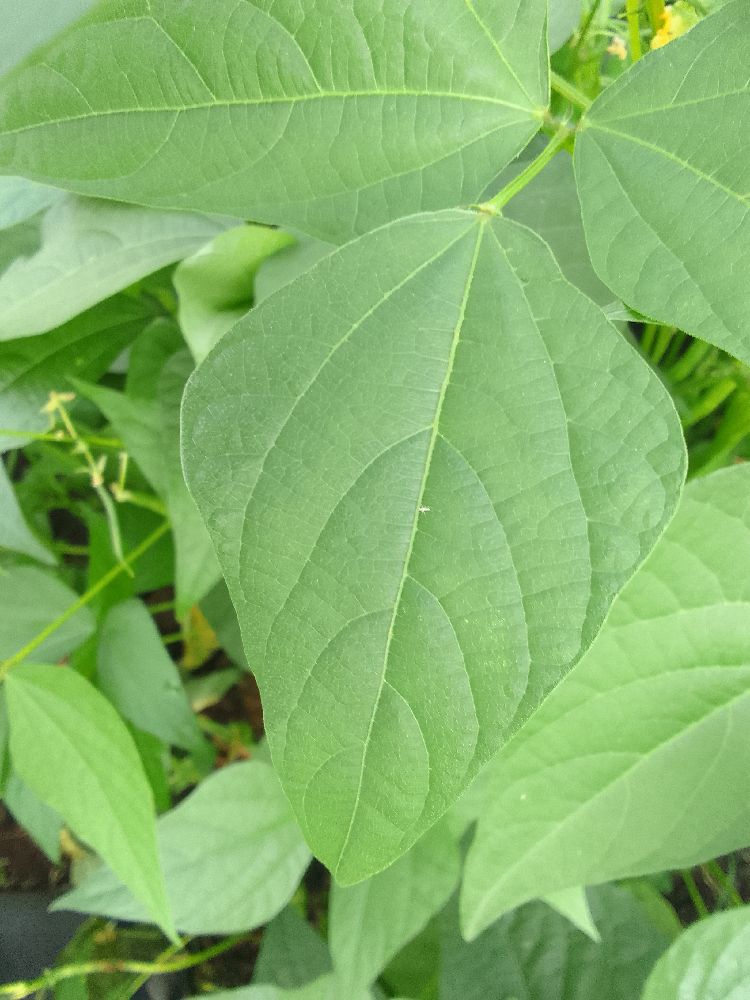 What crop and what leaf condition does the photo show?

common bean, healthy
